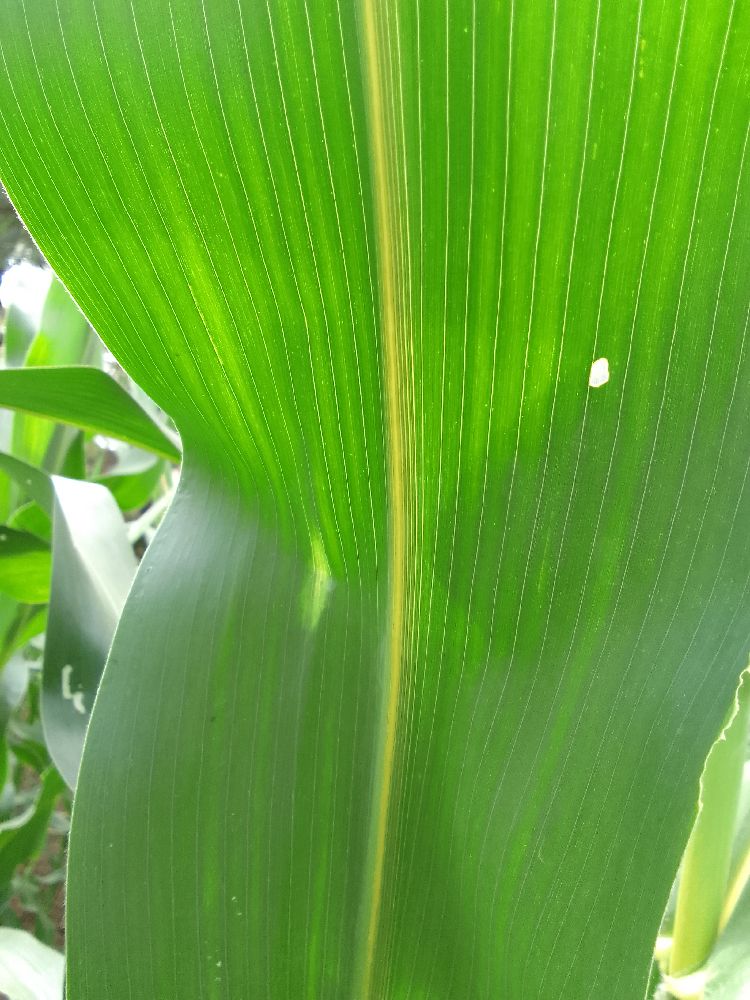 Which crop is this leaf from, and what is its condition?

maize, healthy
